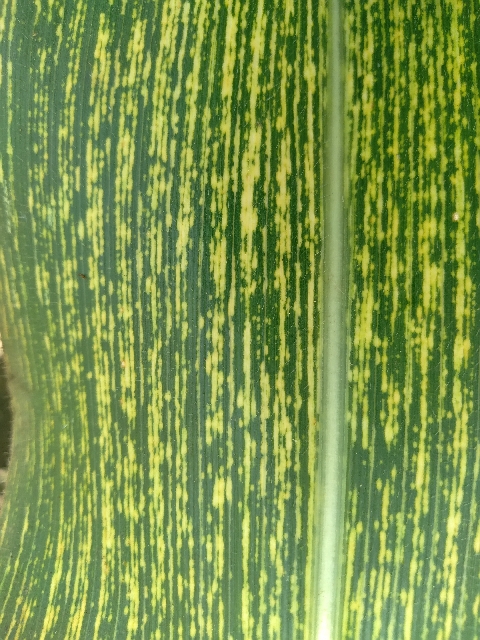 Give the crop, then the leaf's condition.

maize, maize streak virus
